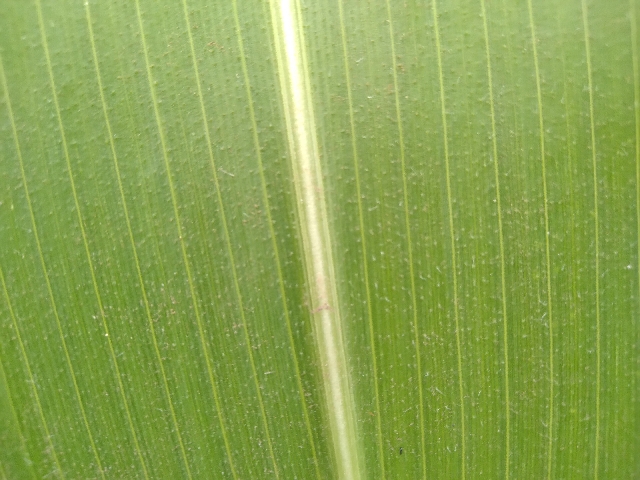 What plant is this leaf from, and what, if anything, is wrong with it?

maize, healthy
